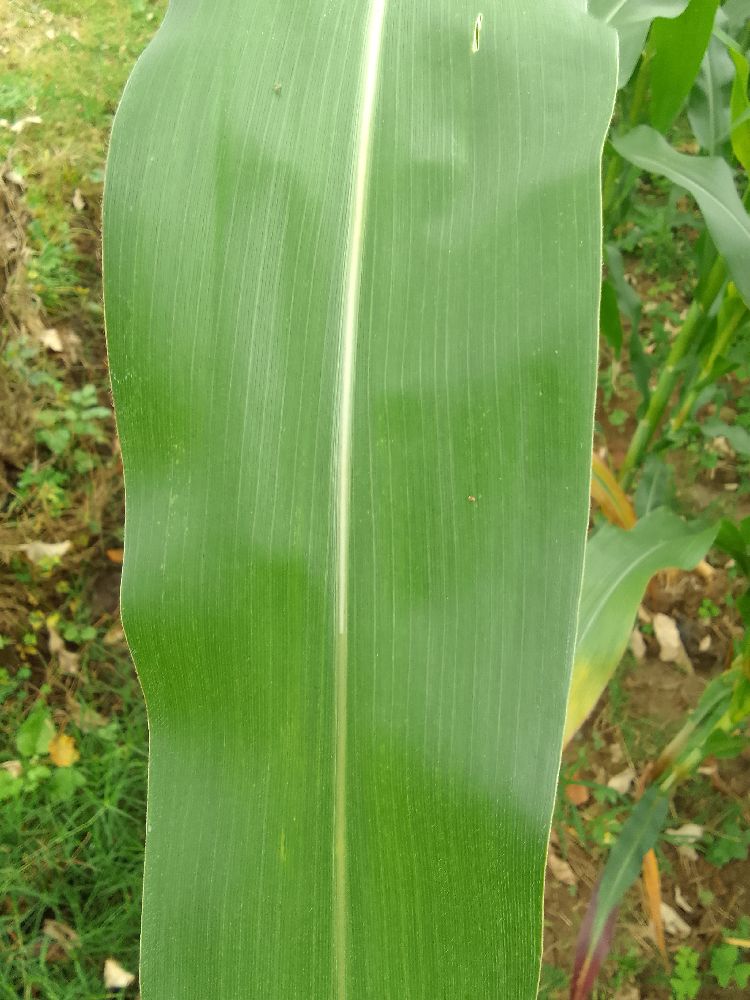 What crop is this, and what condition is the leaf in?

maize, healthy
